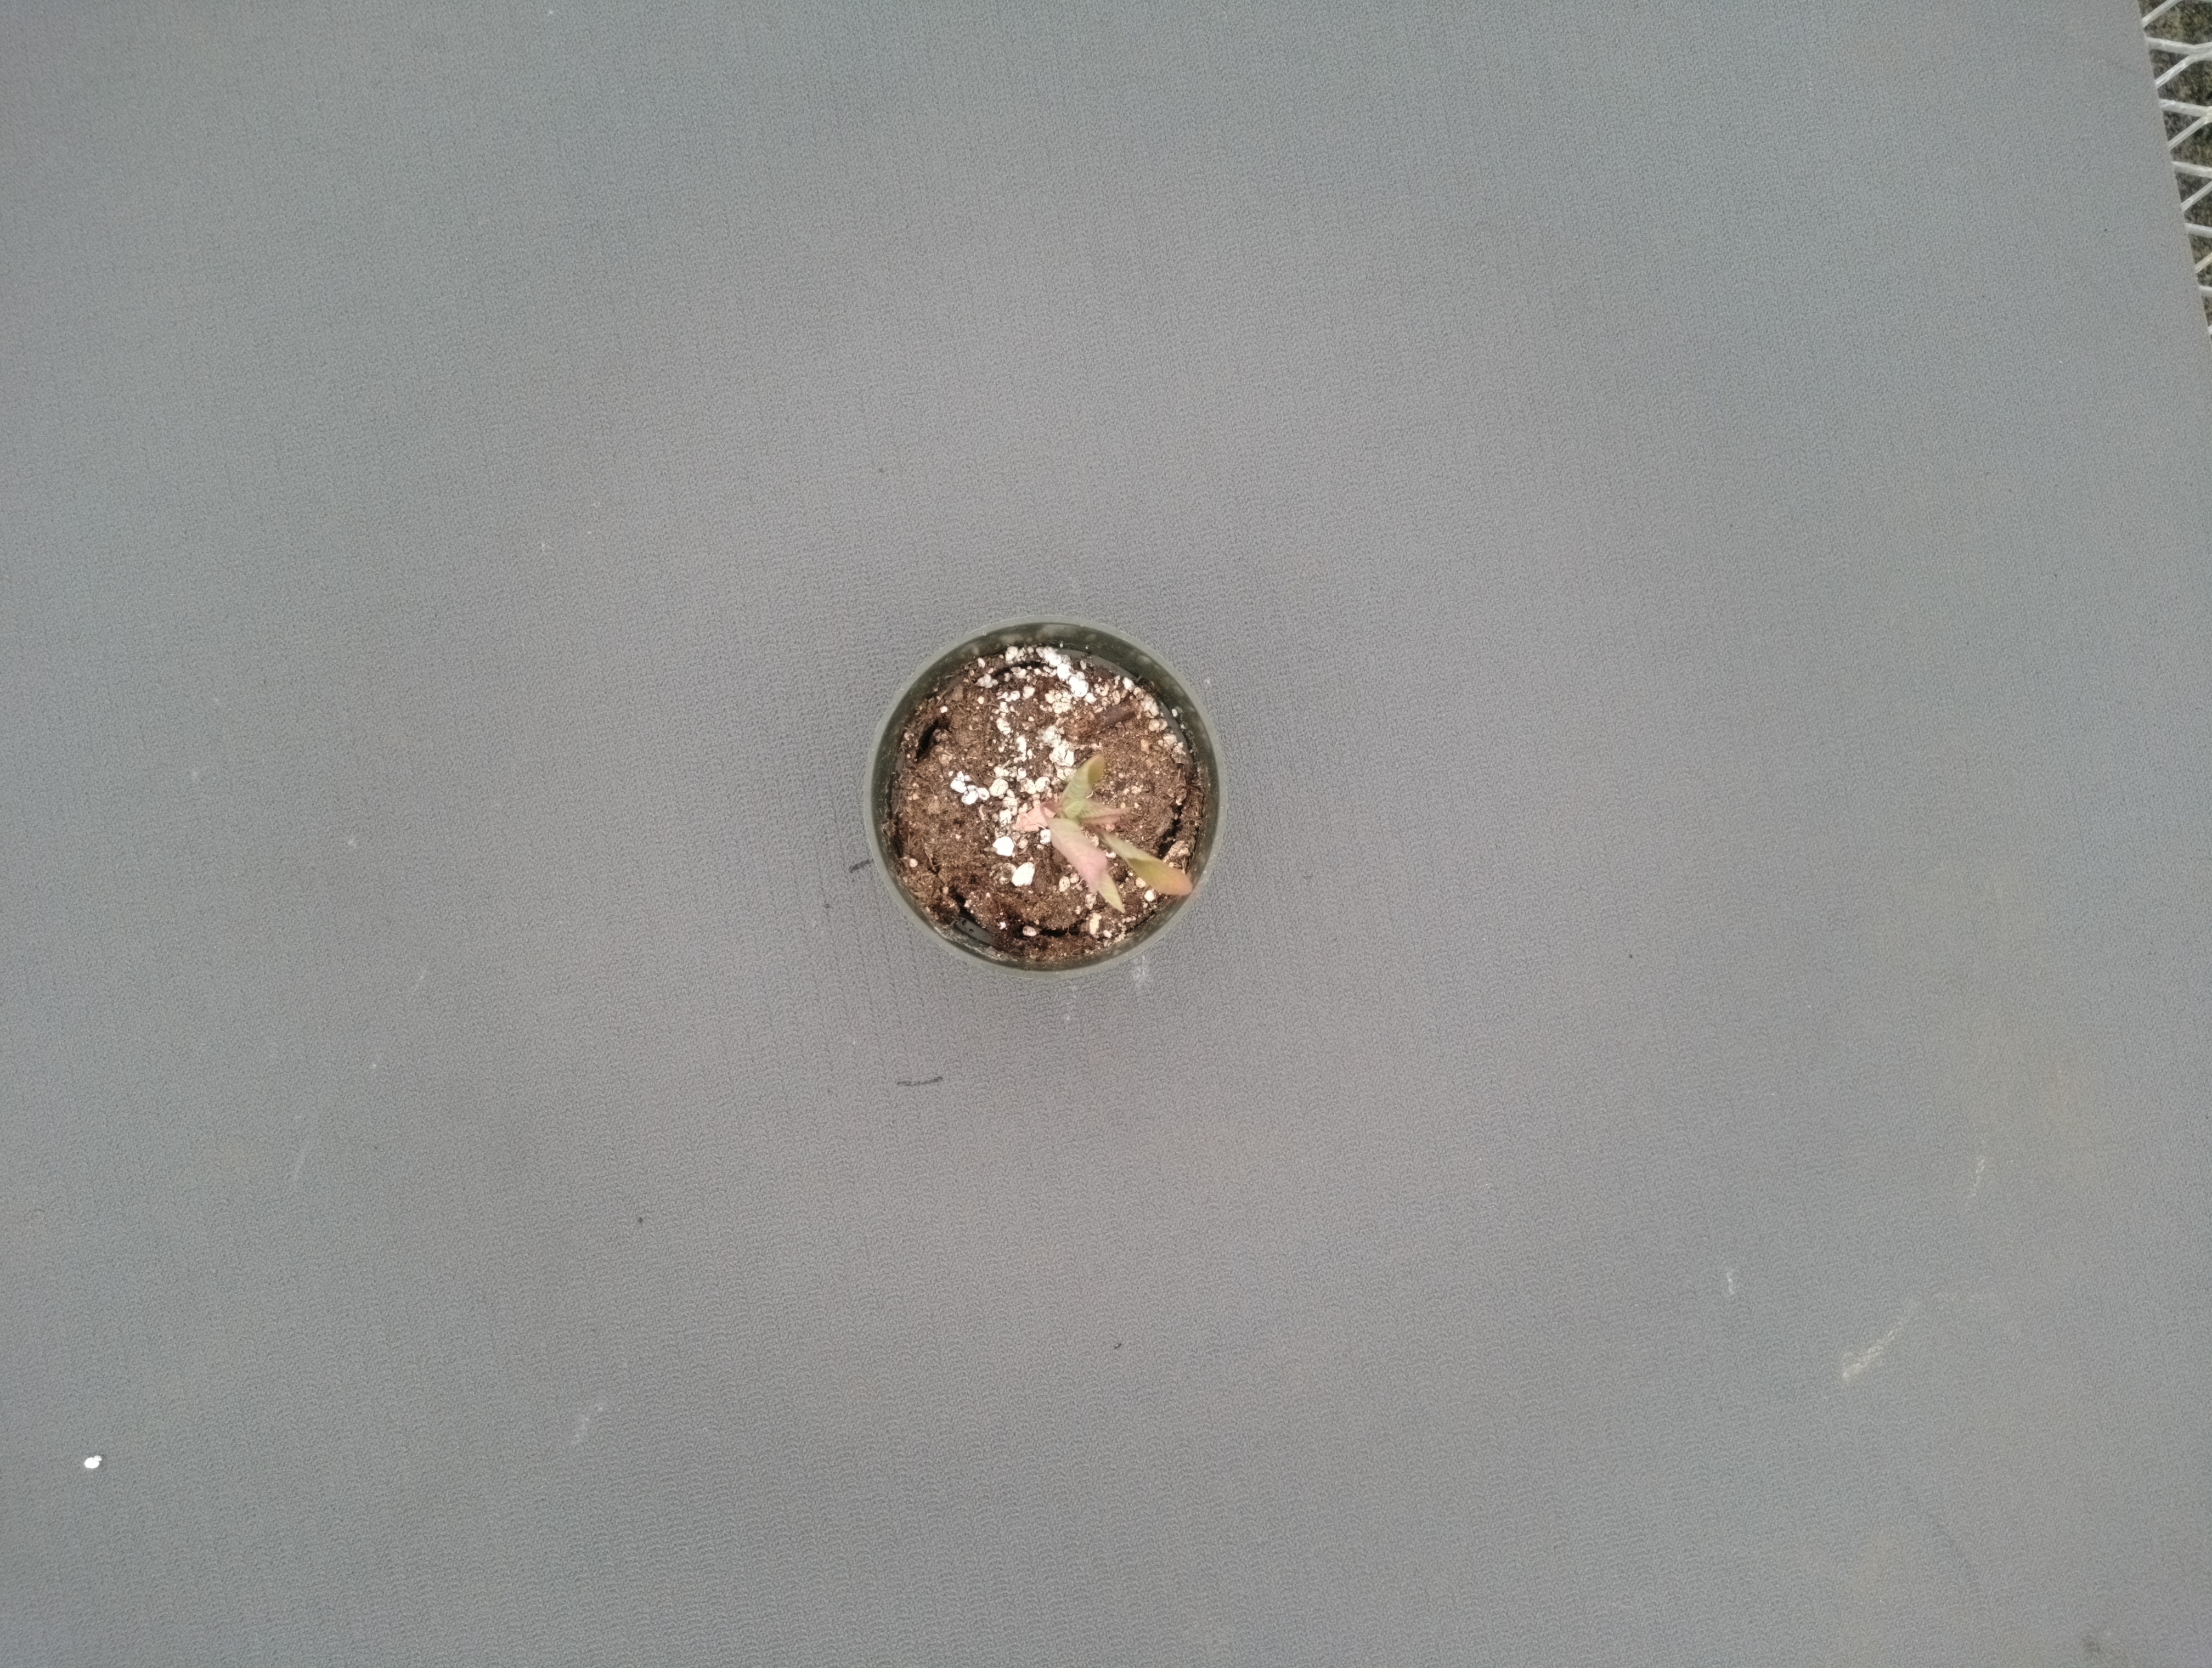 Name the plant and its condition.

waterhemp, foliar distortion
